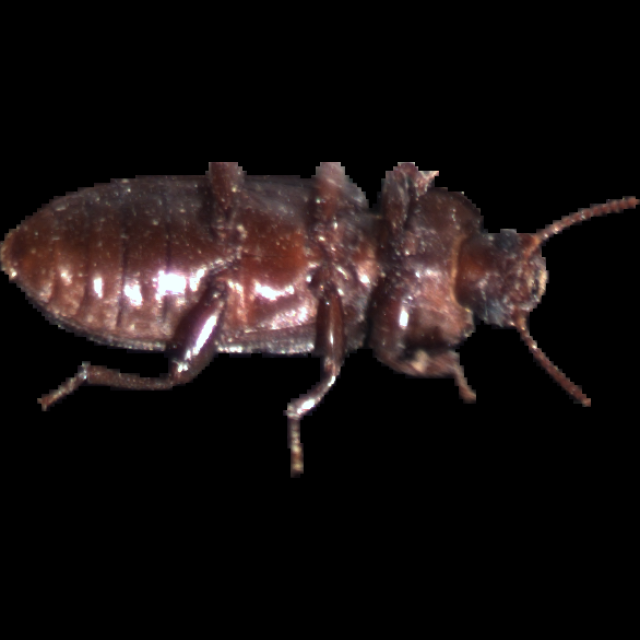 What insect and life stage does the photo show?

mealworm beetle
